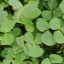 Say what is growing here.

unstructured weed
